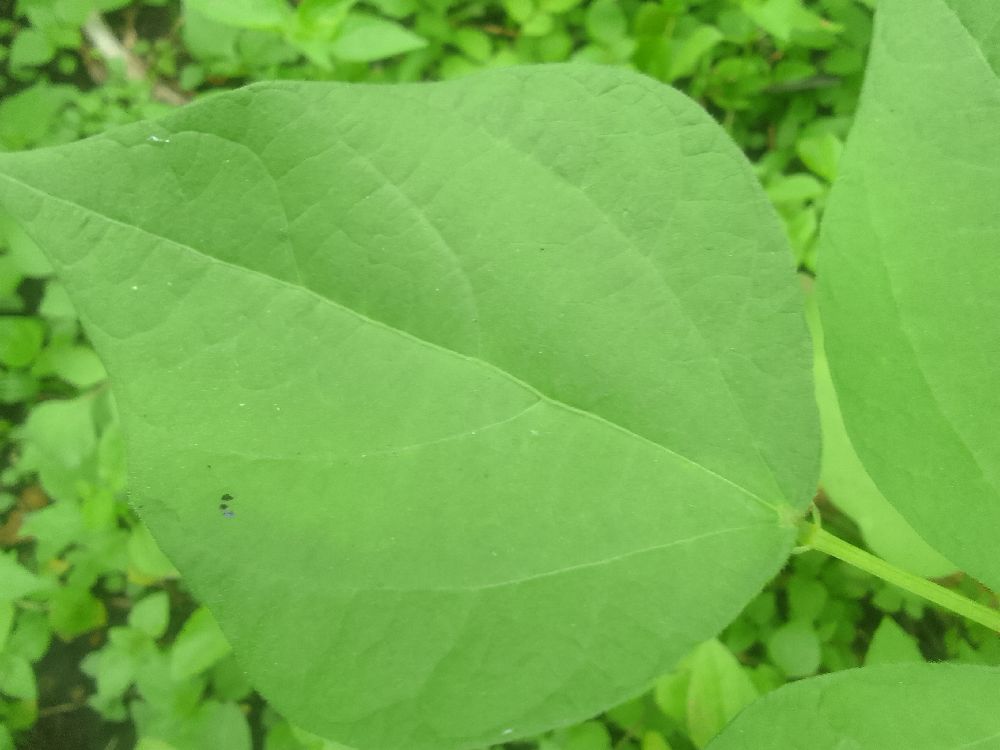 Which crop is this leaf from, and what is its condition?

common bean, healthy
